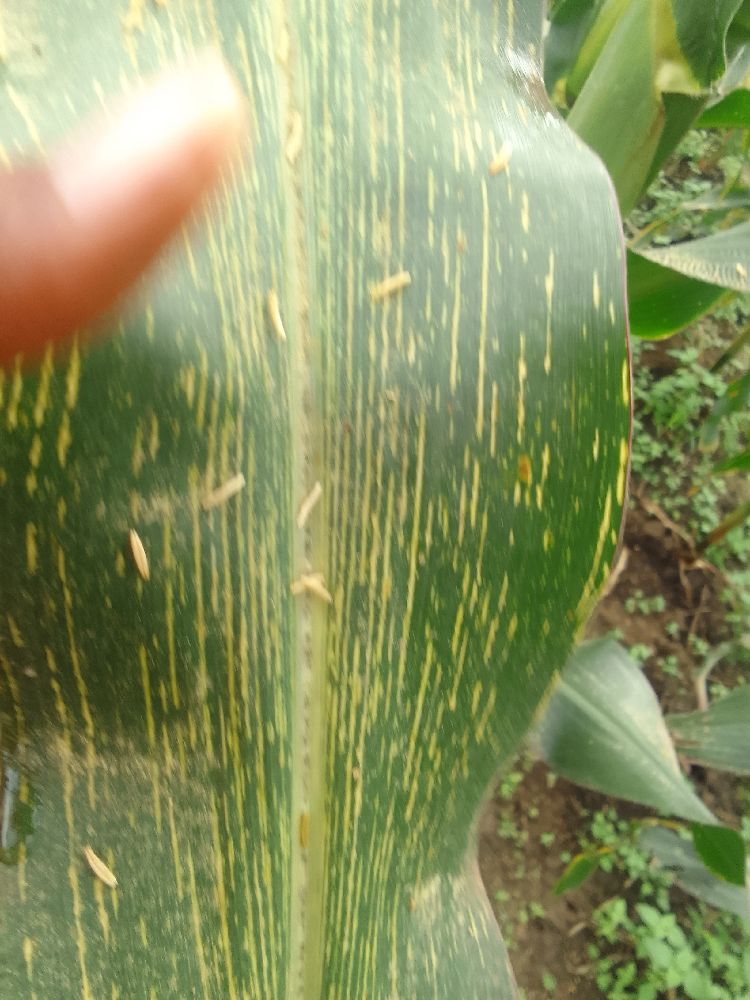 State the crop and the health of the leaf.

maize, maize streak virus
